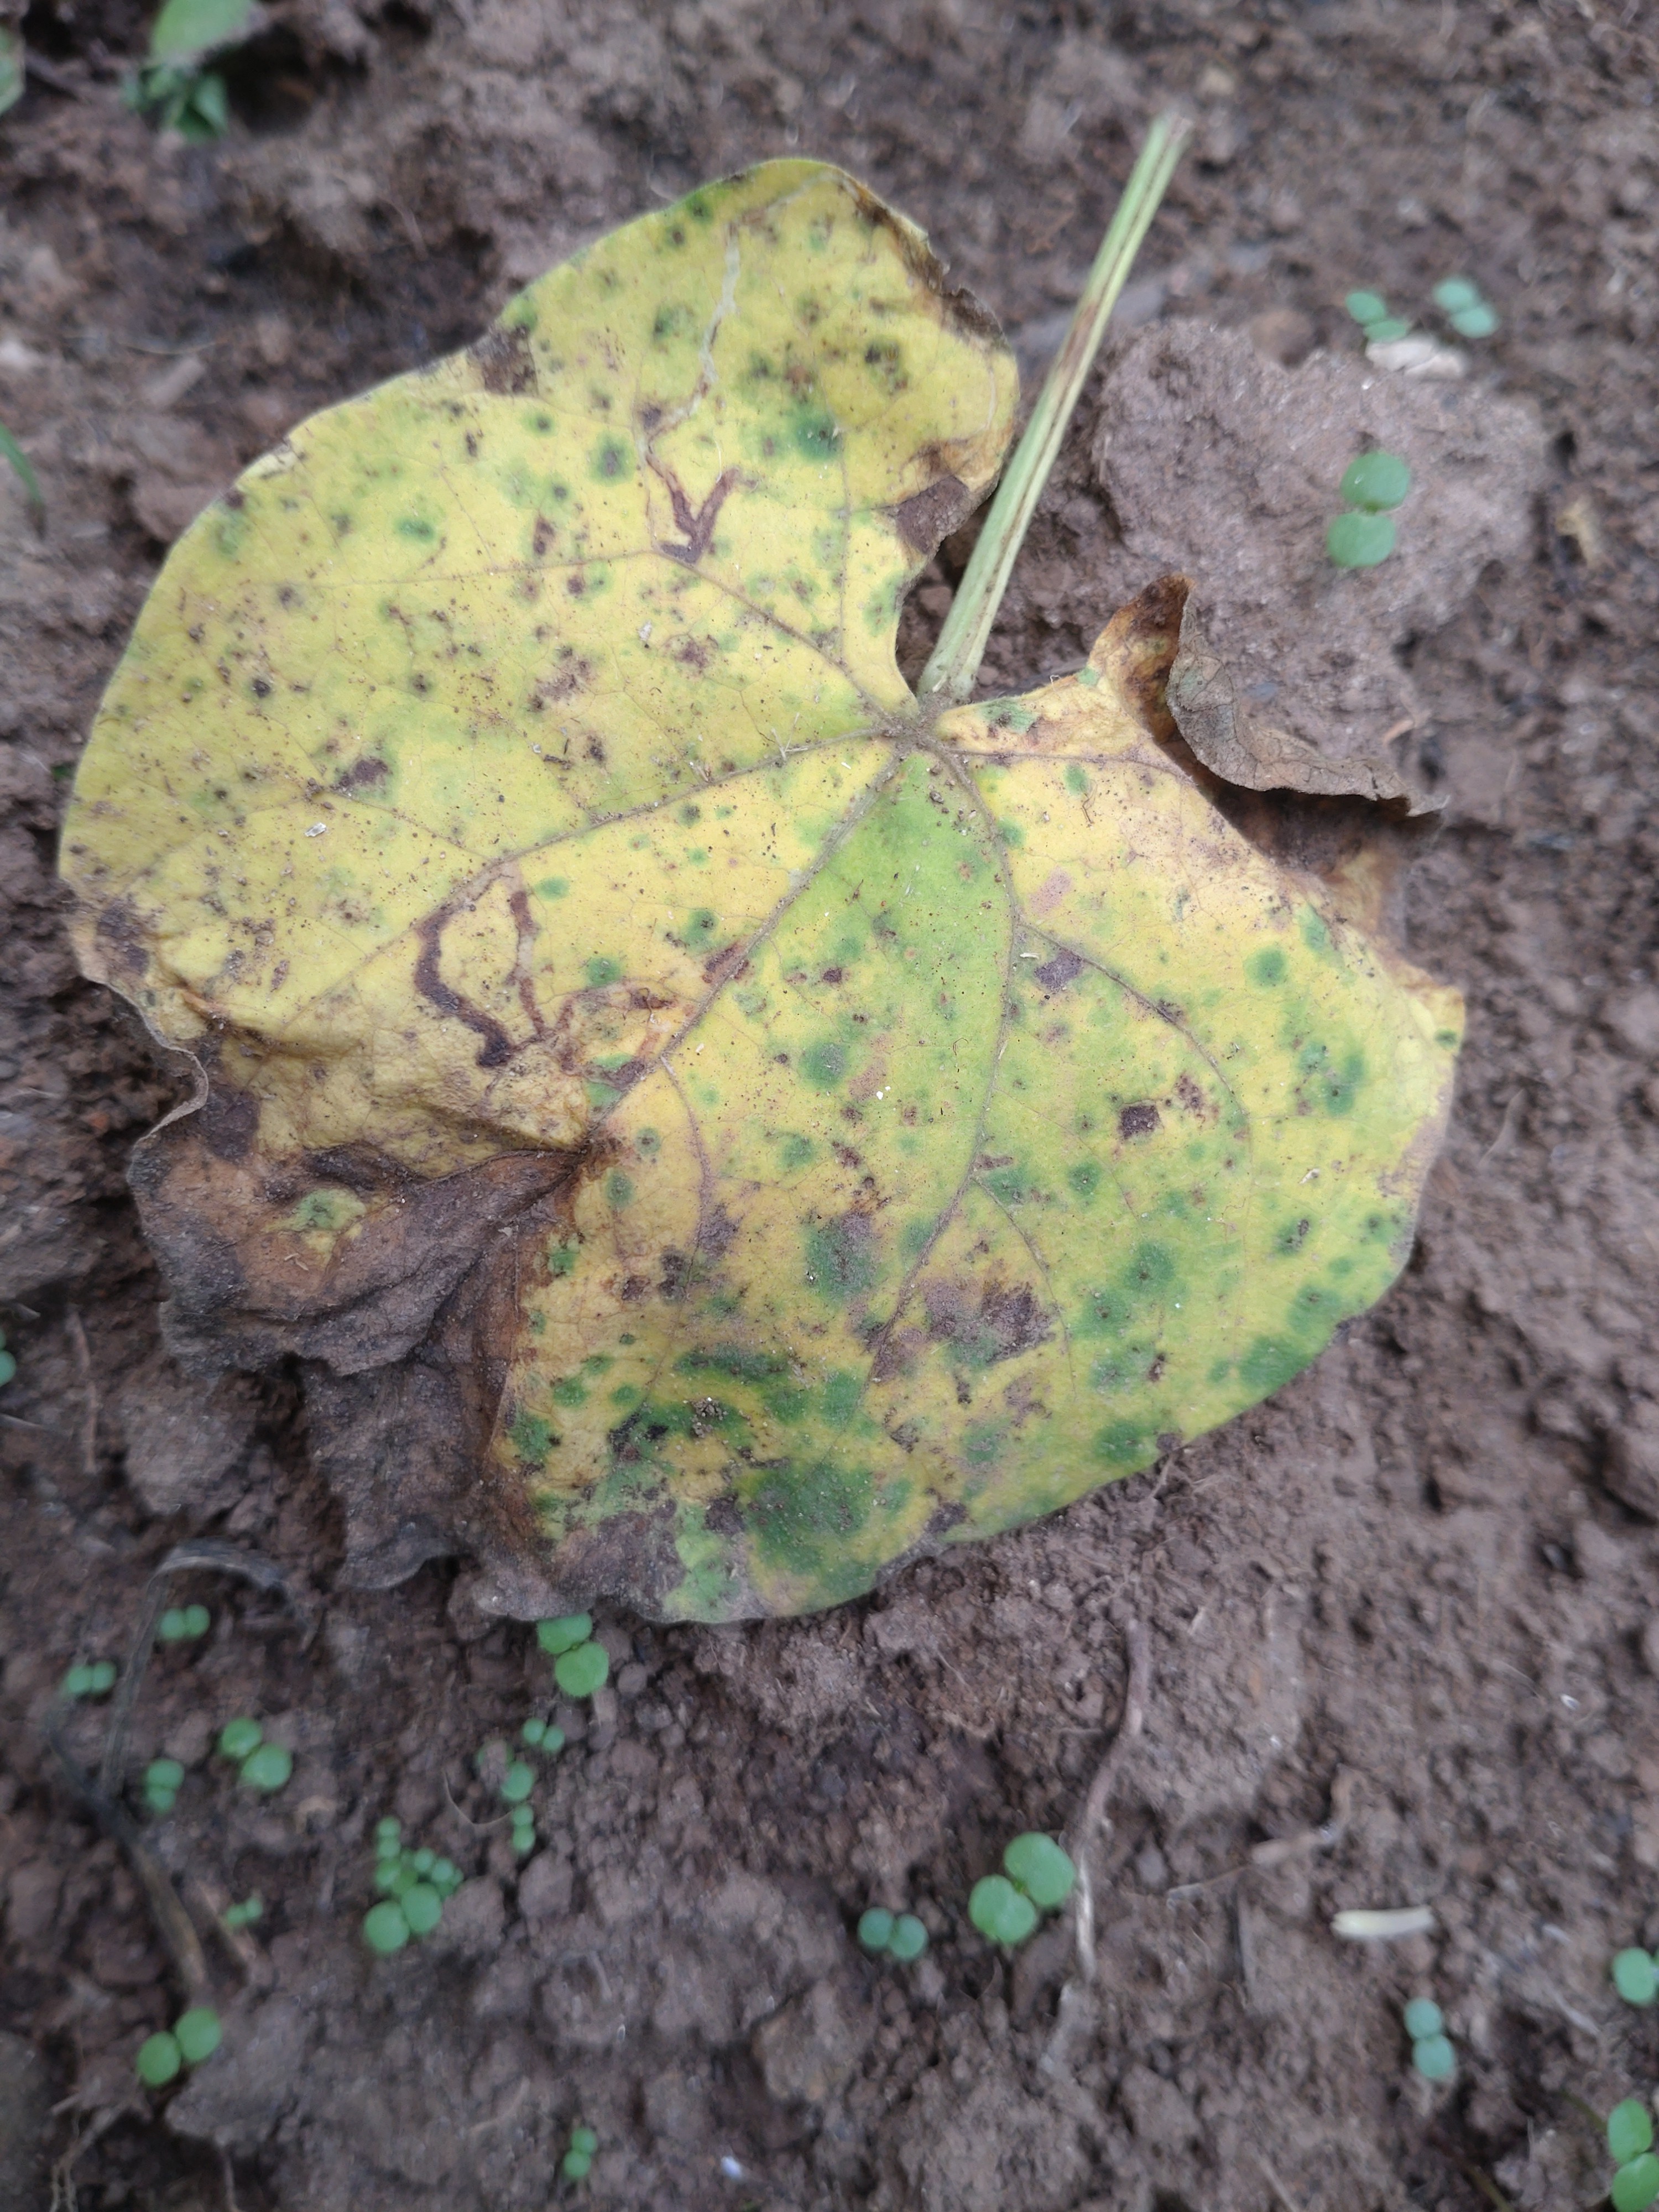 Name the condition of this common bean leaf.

anthracnose
